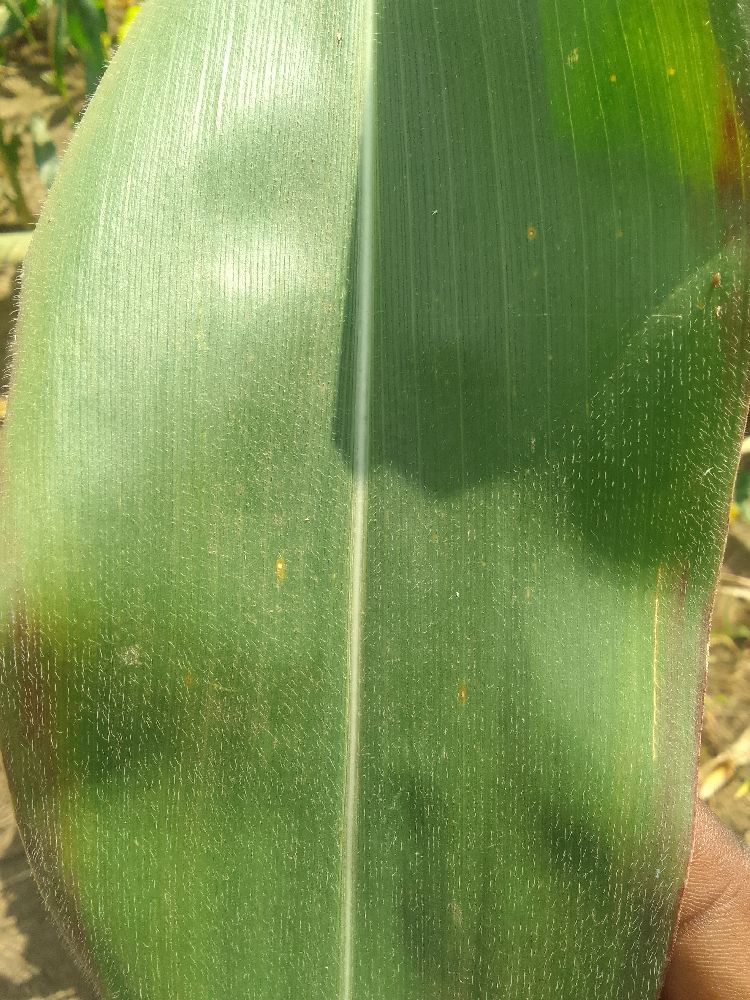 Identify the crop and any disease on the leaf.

maize, healthy
